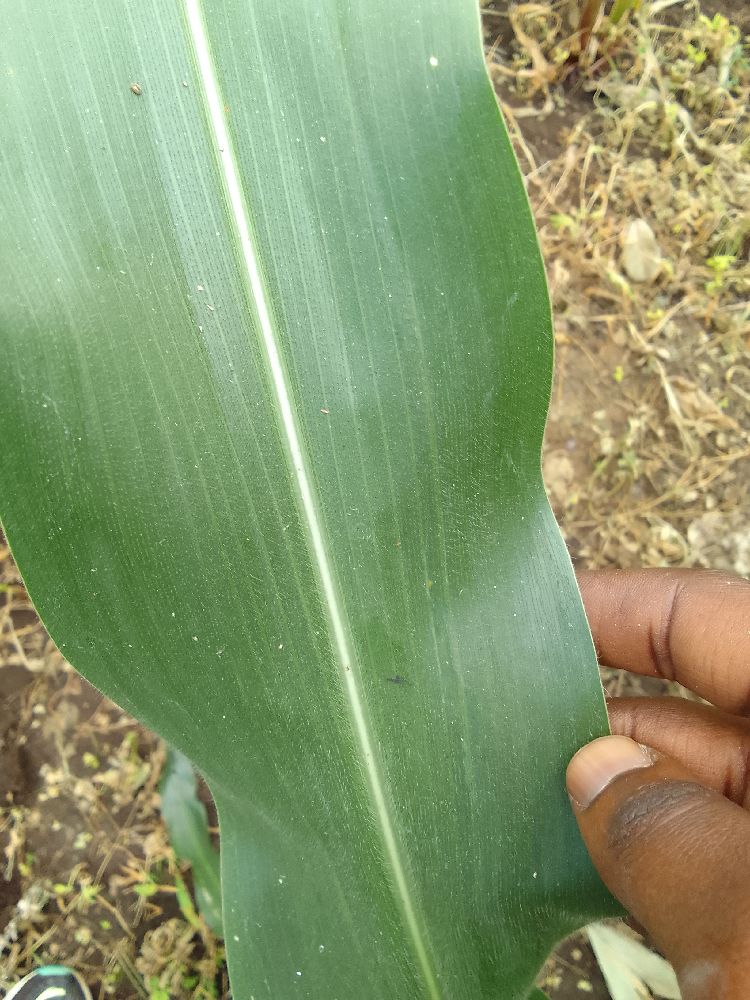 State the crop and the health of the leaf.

maize, healthy
